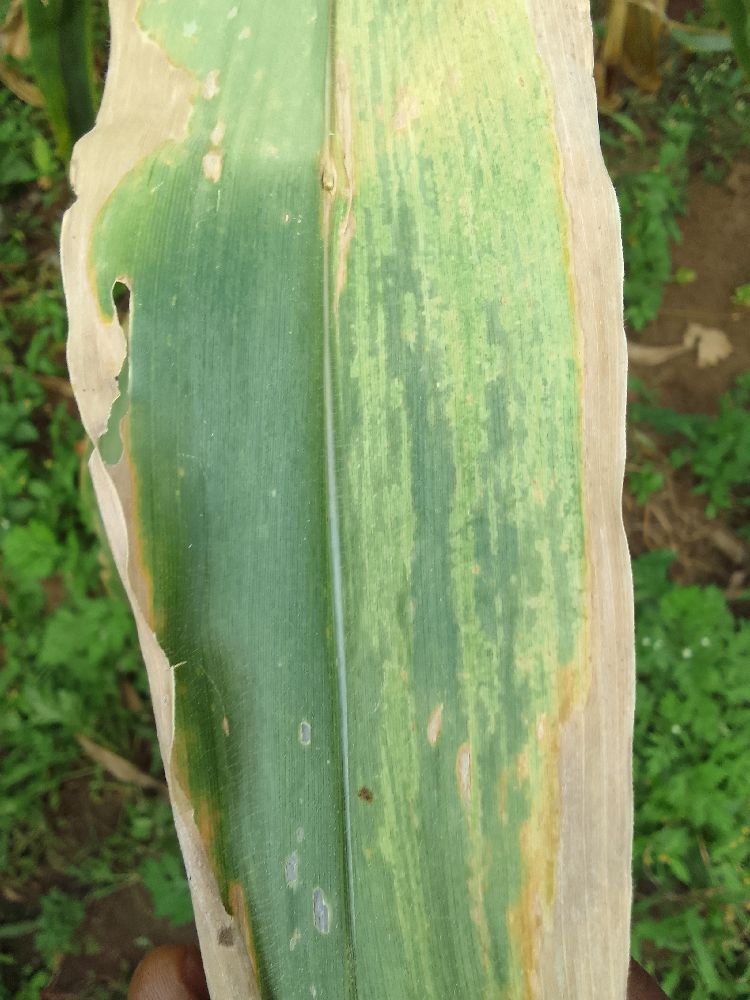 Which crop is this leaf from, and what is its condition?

maize, maize lethal necrosis
